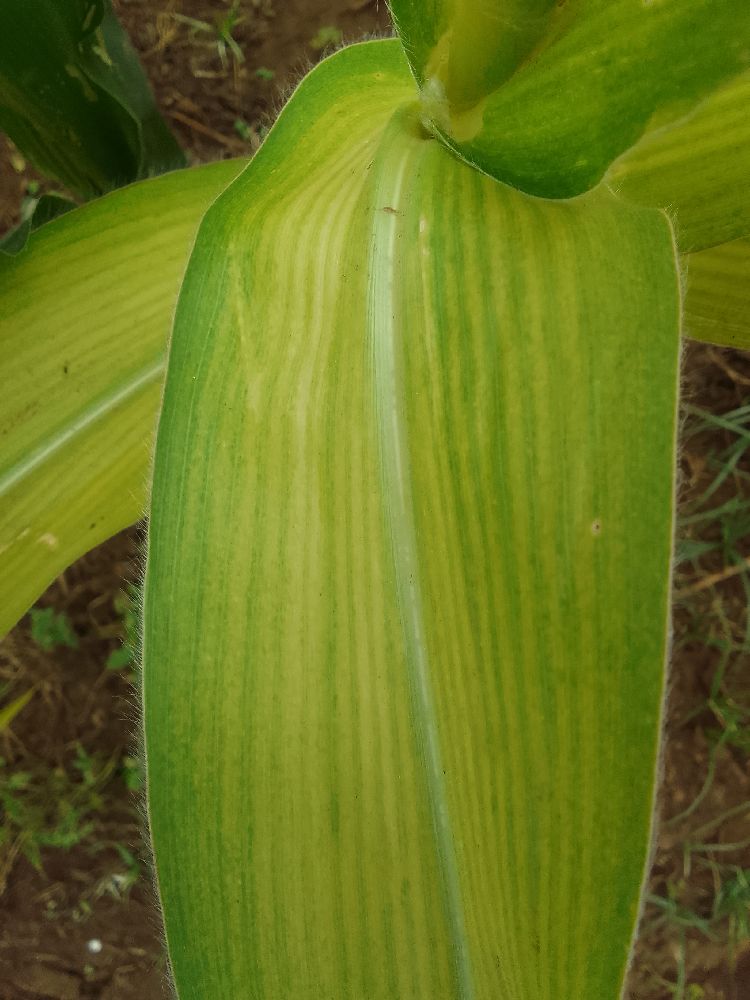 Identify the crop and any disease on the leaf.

maize, maize lethal necrosis
